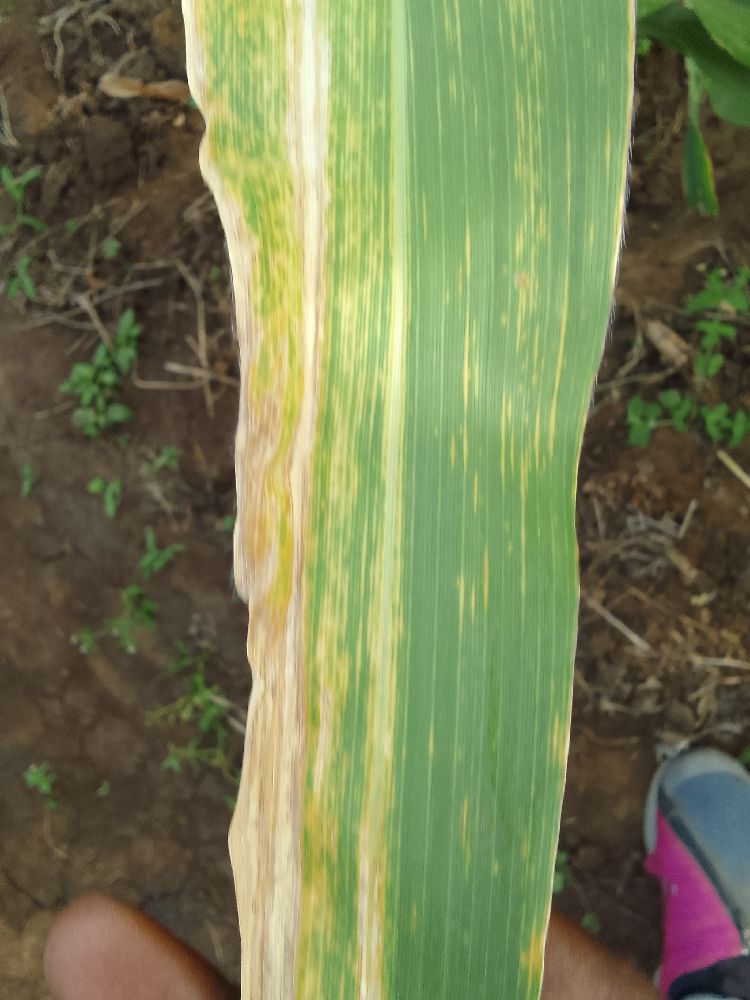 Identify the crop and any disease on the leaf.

maize, maize lethal necrosis
